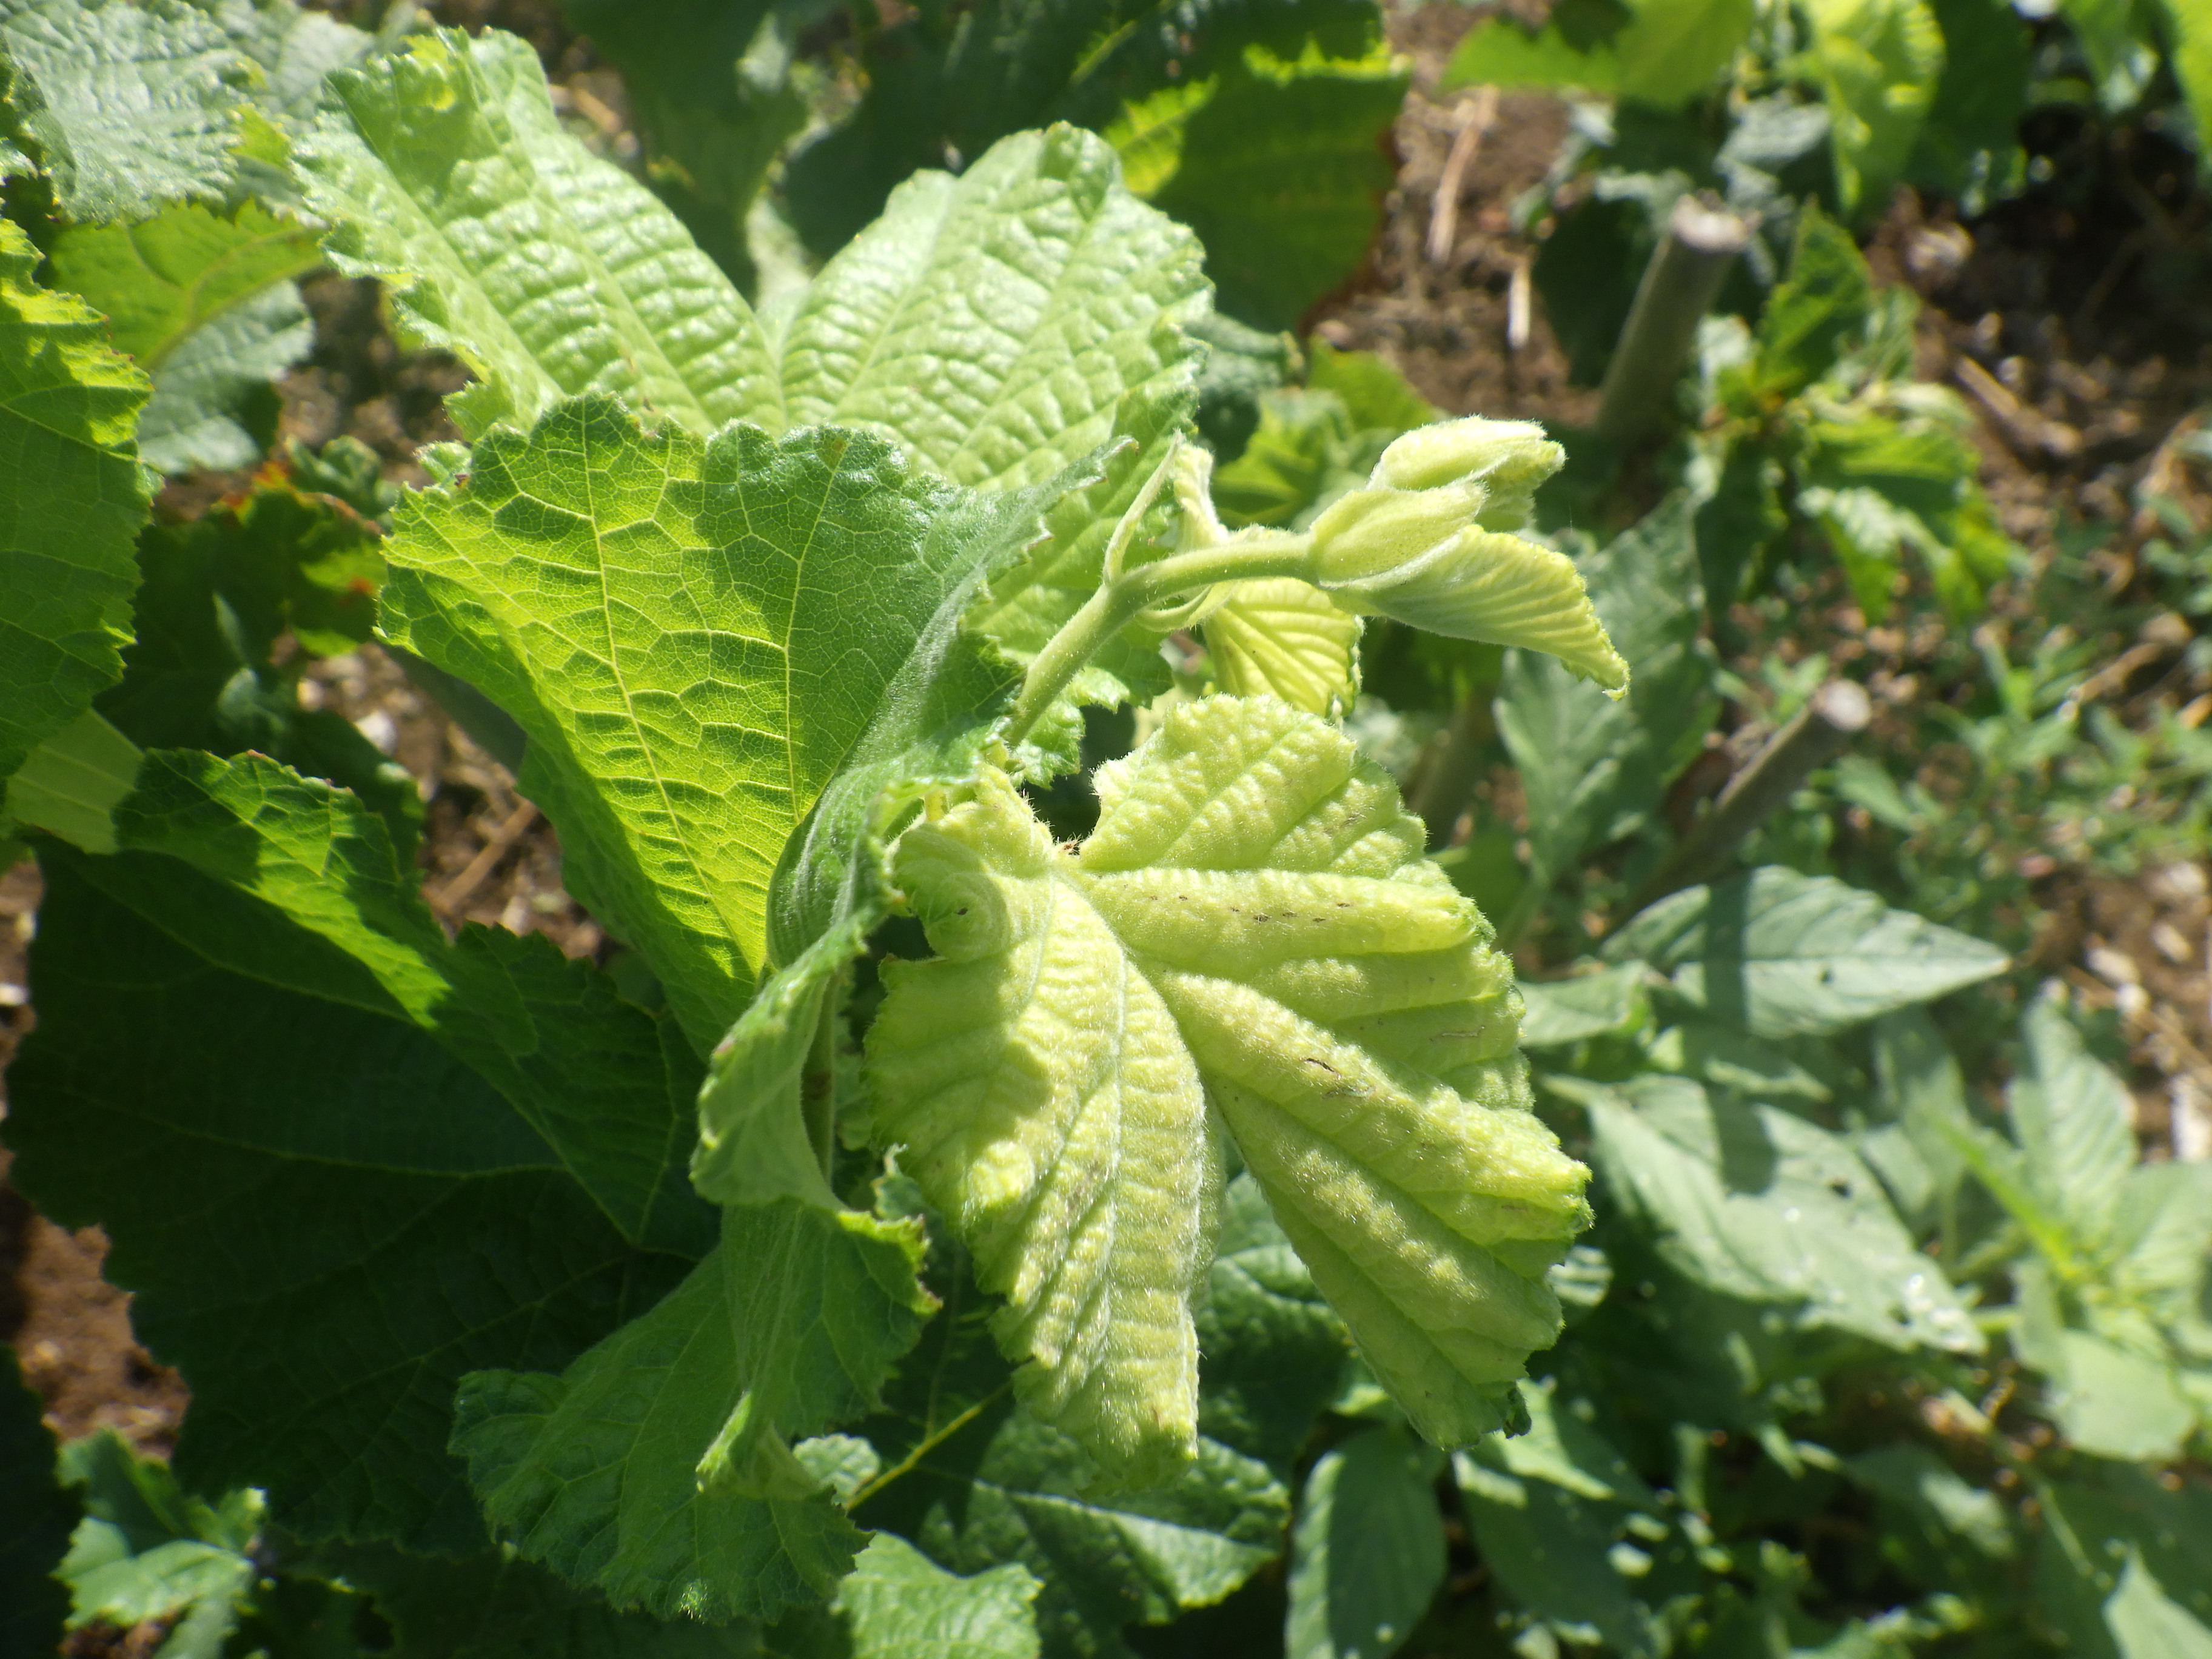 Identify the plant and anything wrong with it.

hazel, phytophagous
